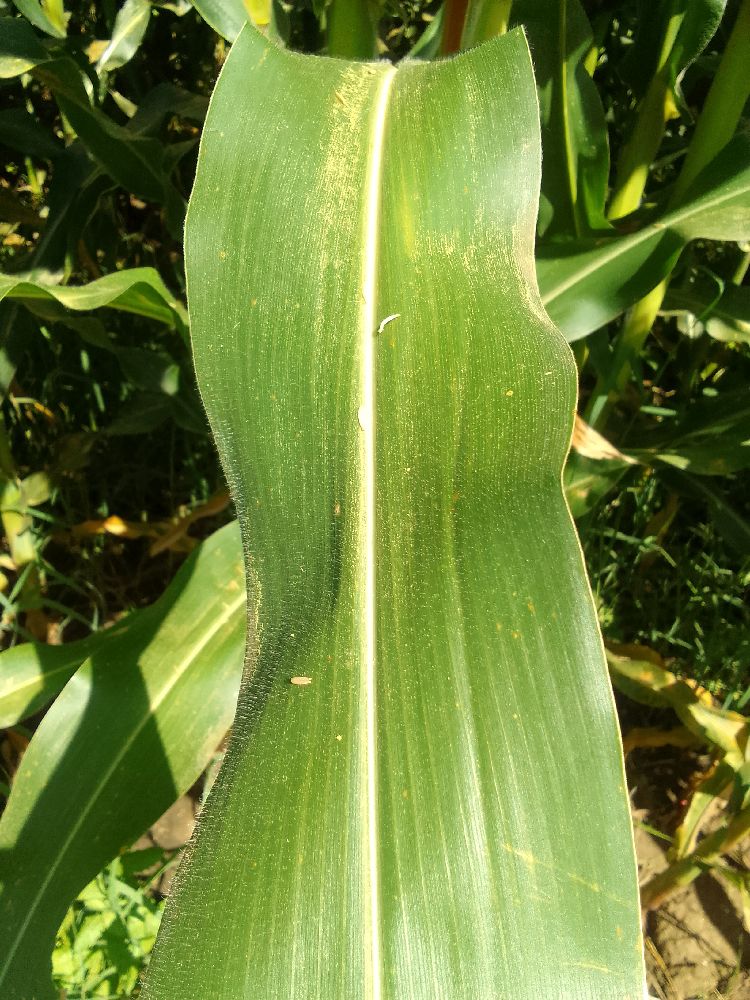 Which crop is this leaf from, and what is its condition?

maize, healthy
